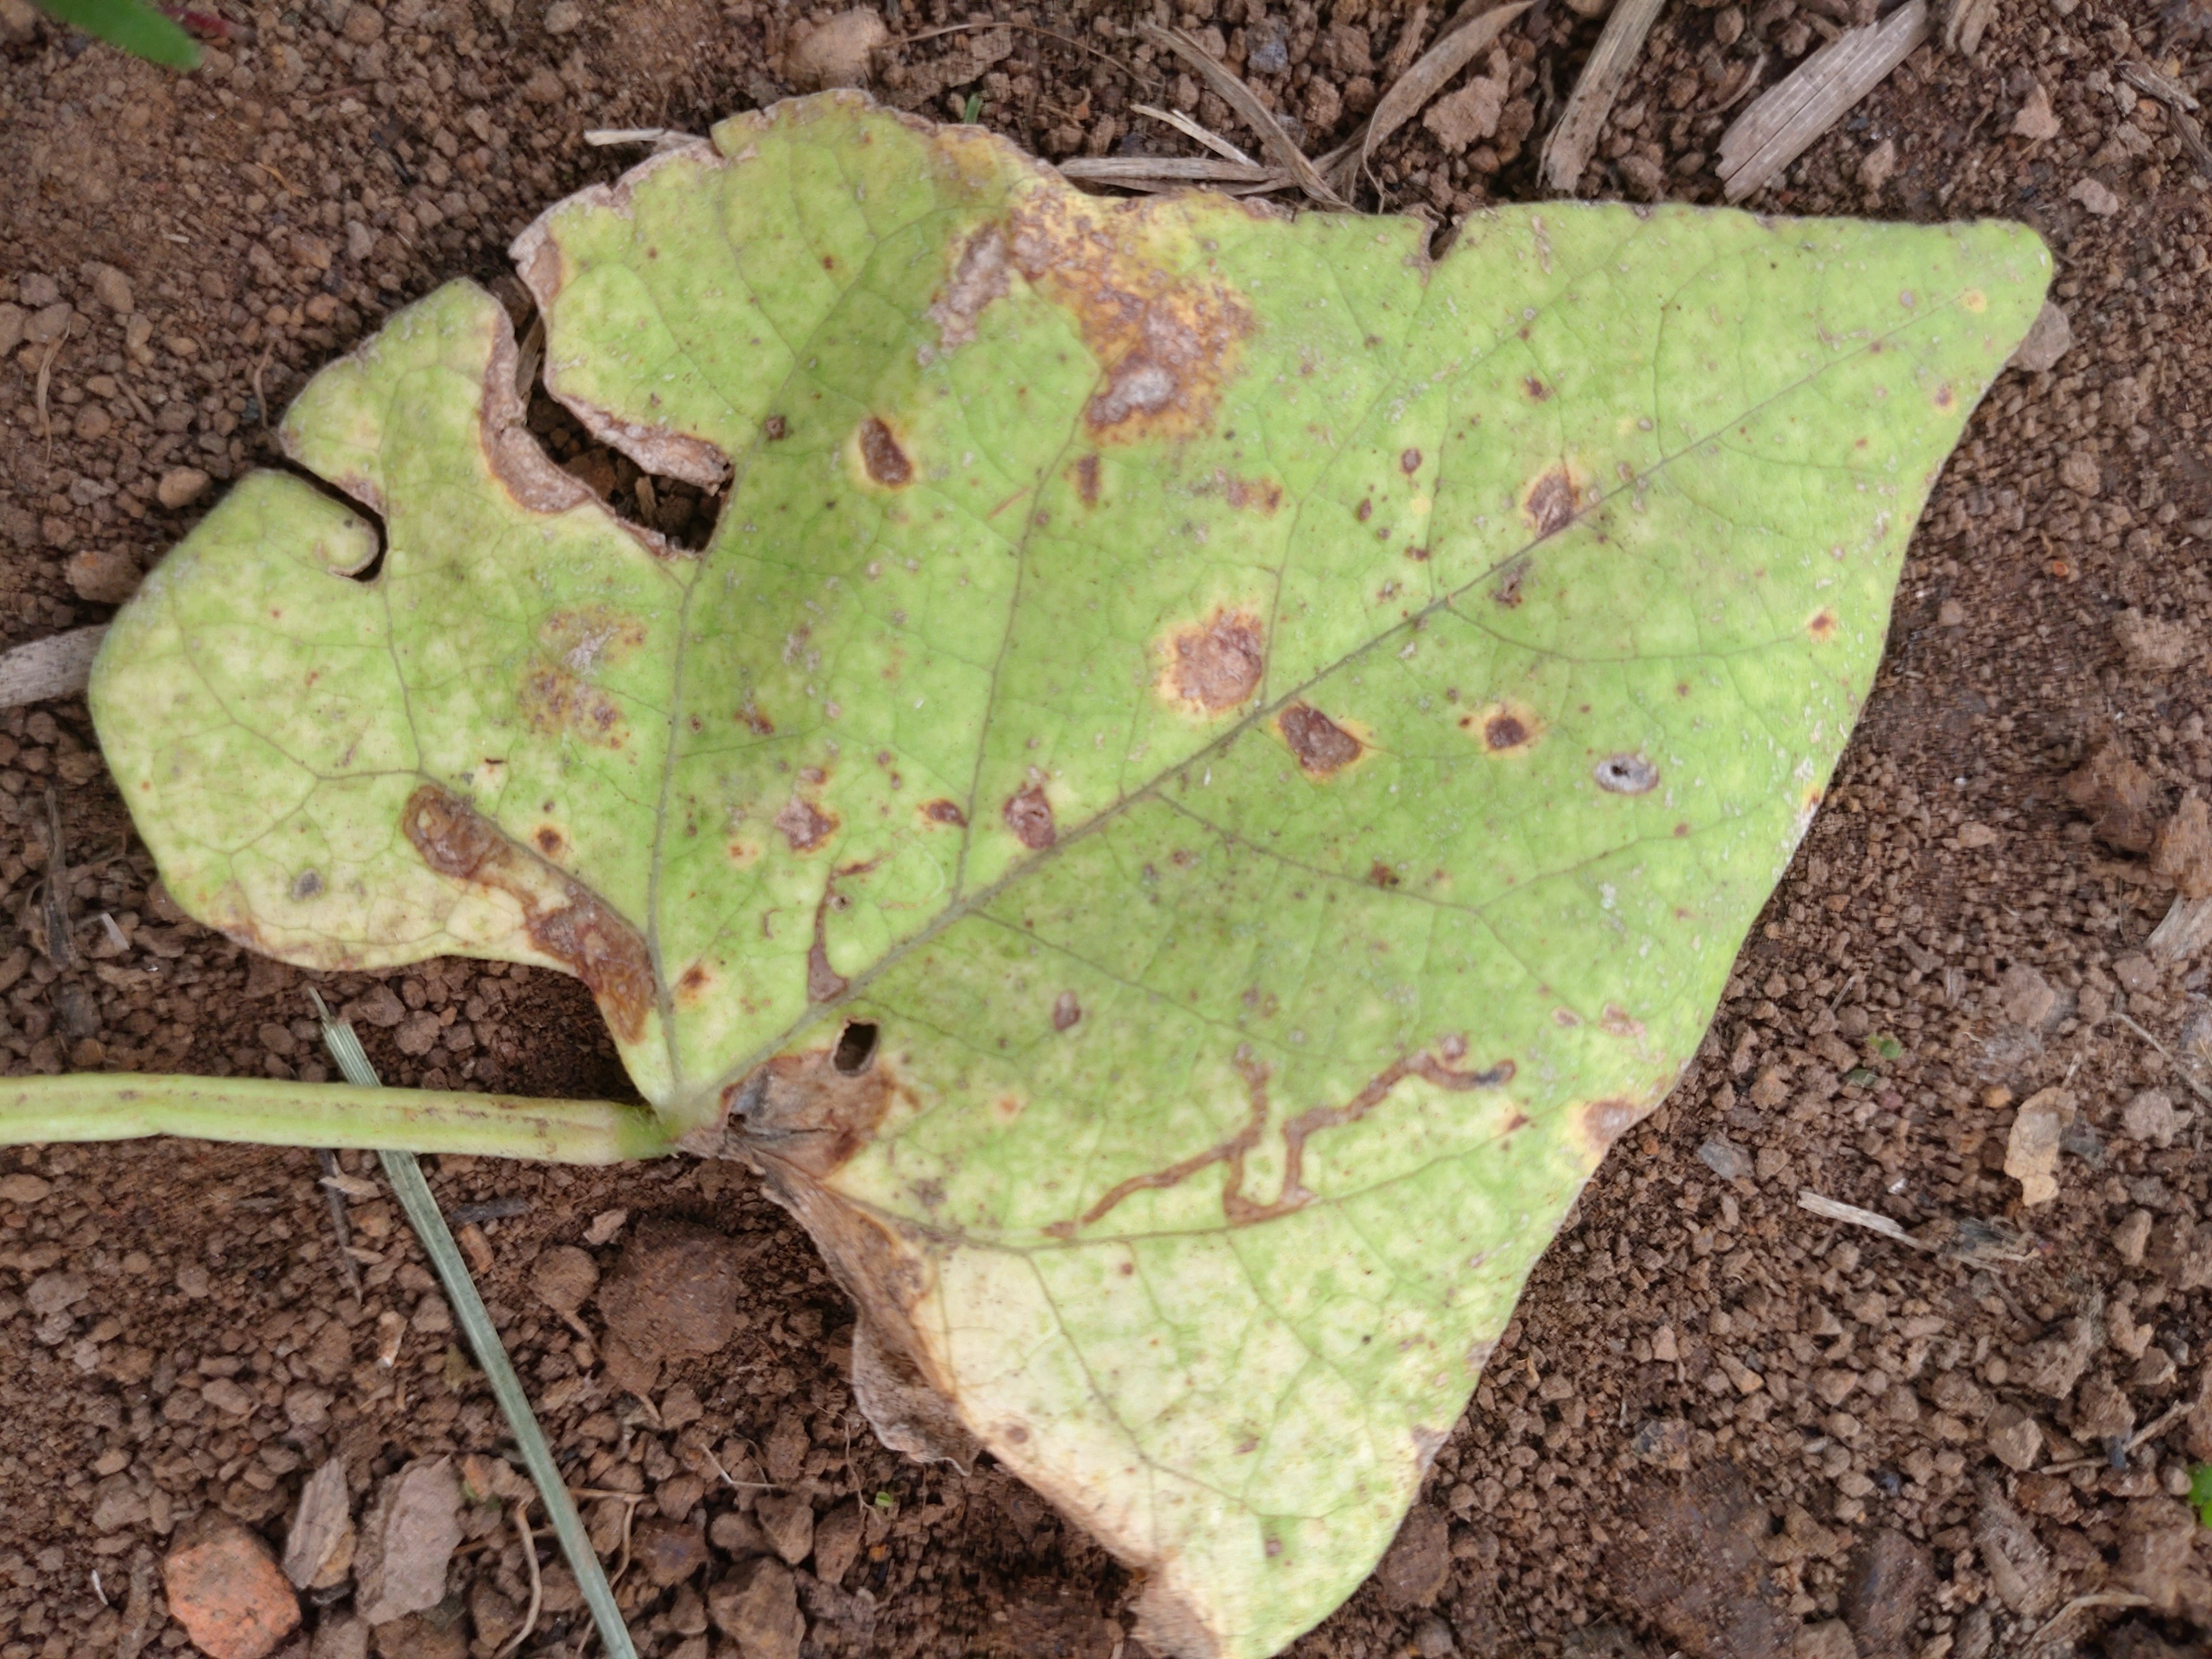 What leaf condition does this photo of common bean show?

rust
